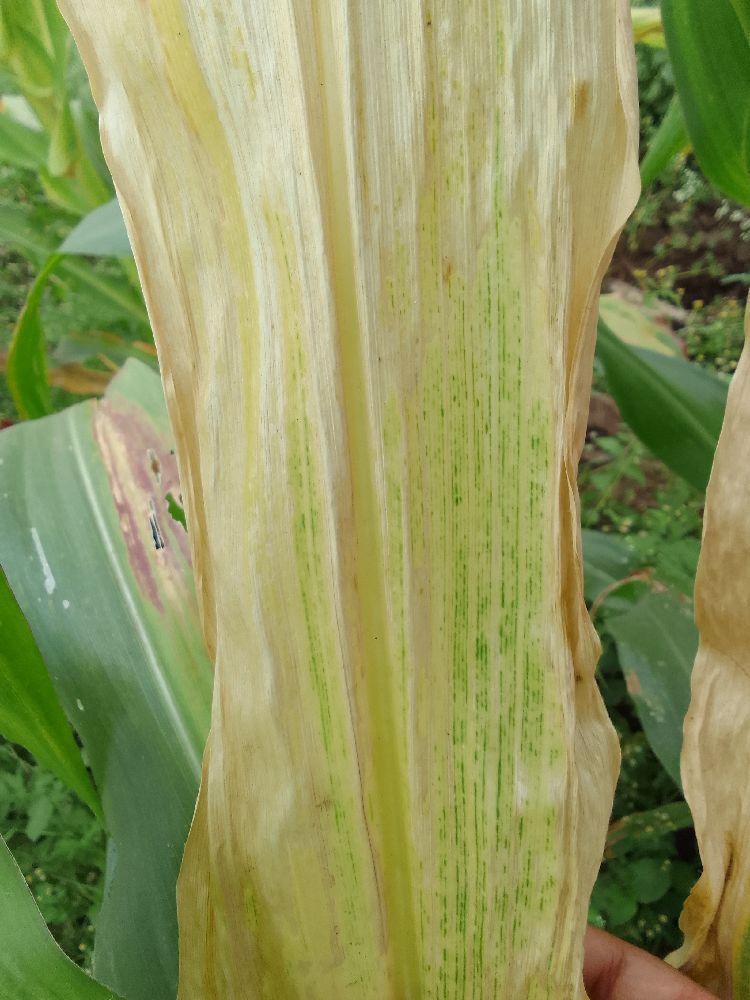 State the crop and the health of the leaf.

maize, maize lethal necrosis
